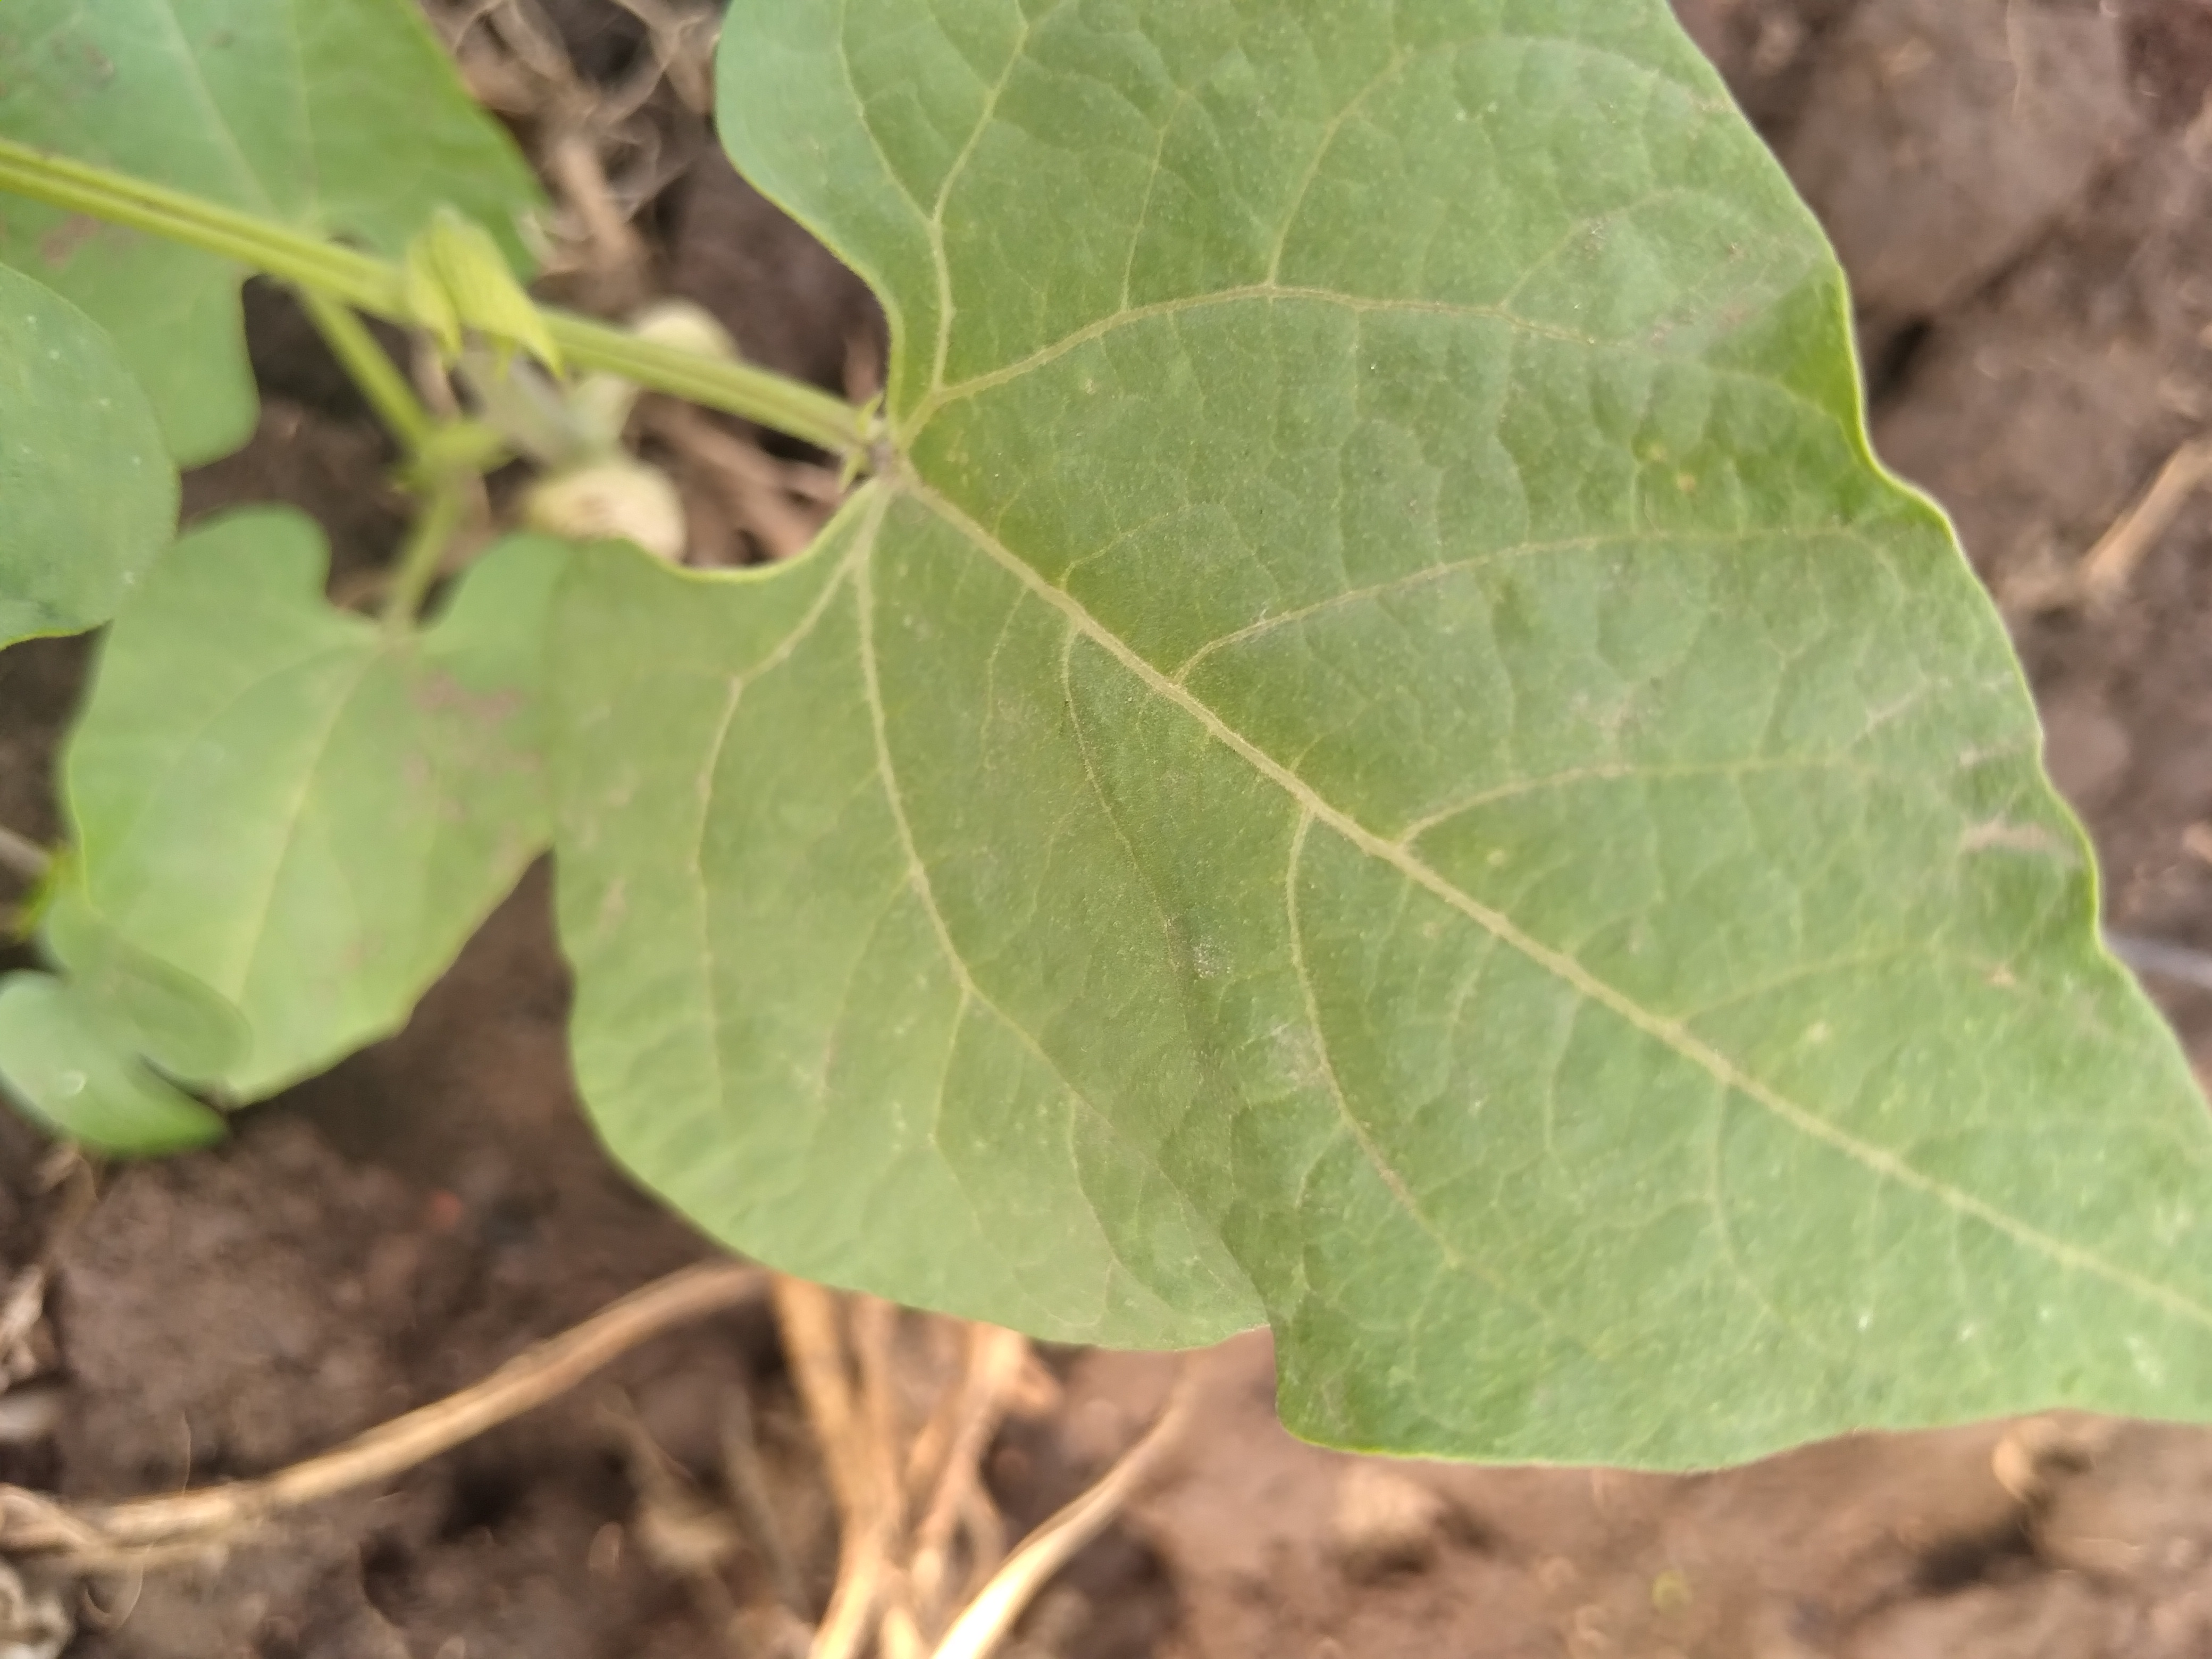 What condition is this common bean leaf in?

healthy
